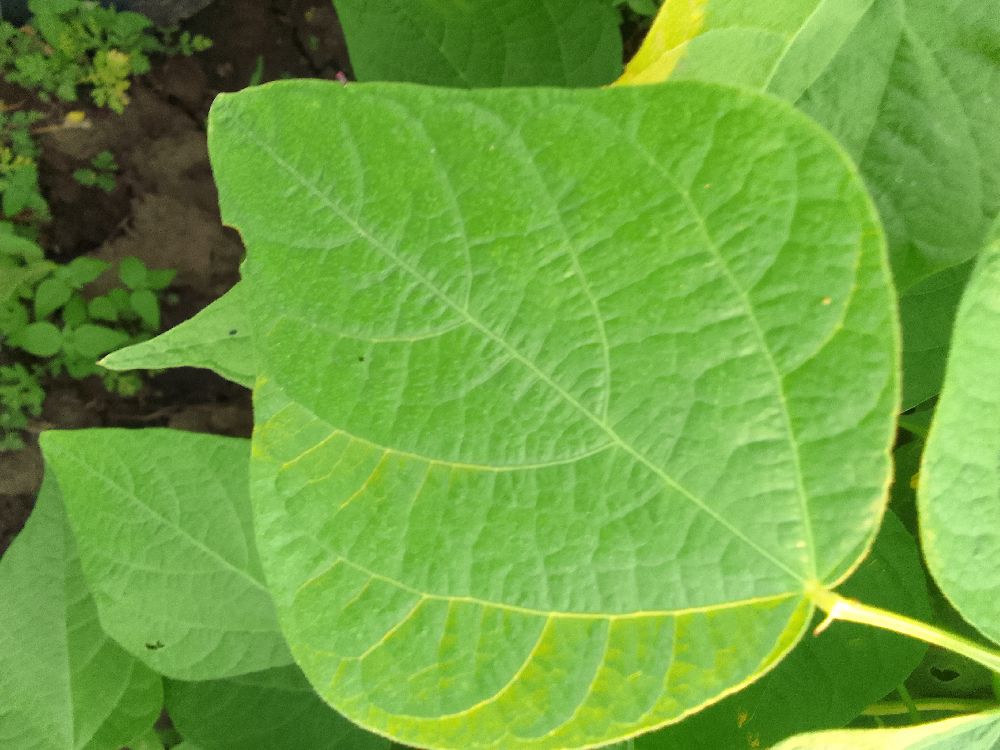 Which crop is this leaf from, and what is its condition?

common bean, healthy
